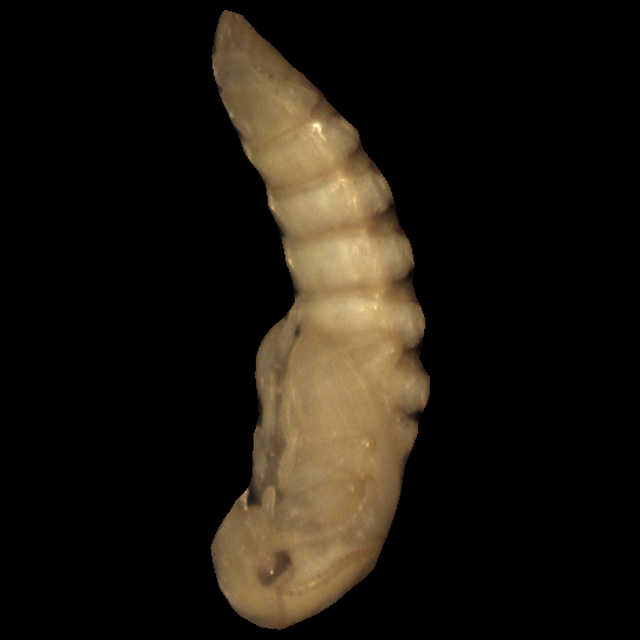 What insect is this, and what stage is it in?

mealworm pupa
